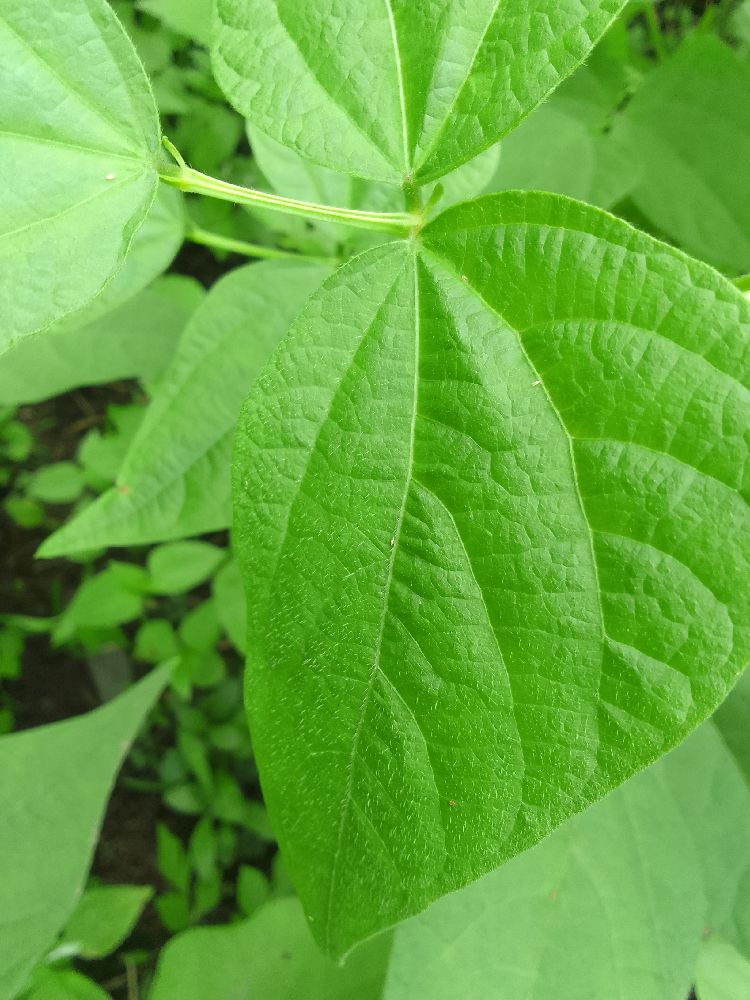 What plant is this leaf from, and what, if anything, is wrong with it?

common bean, healthy
